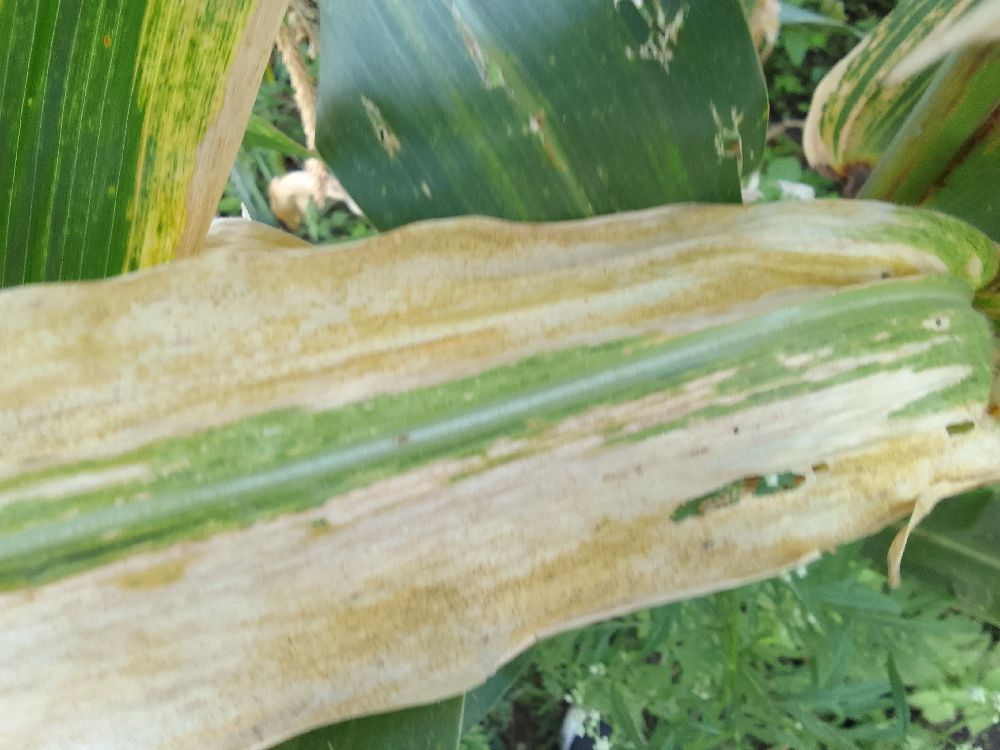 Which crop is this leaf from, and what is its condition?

maize, maize lethal necrosis
